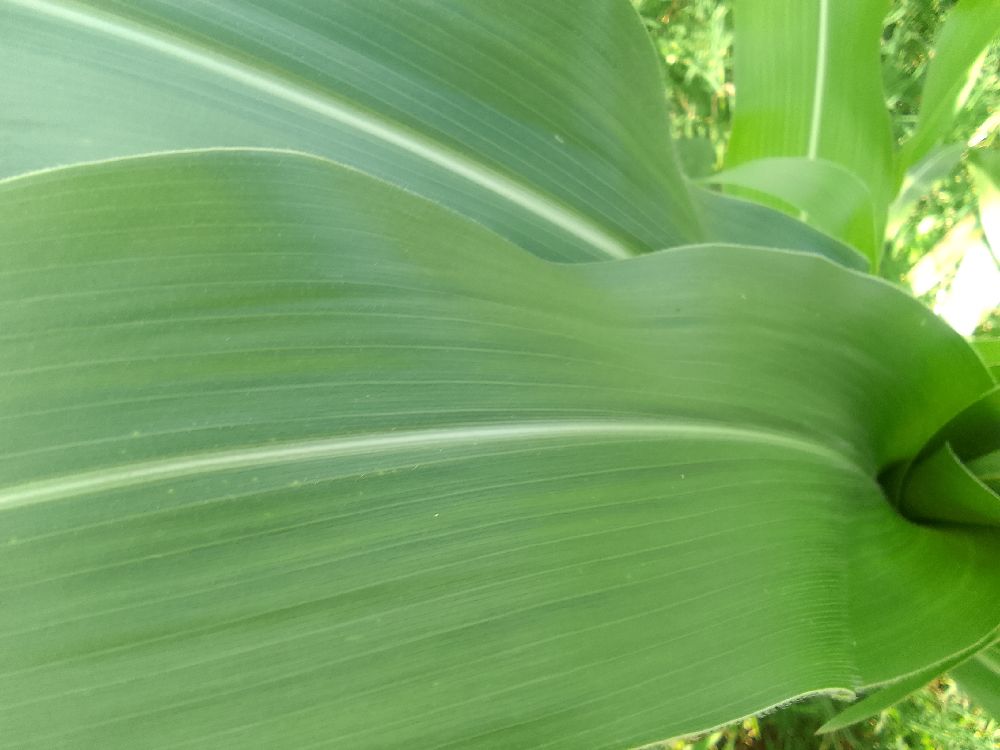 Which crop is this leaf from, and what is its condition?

maize, healthy
